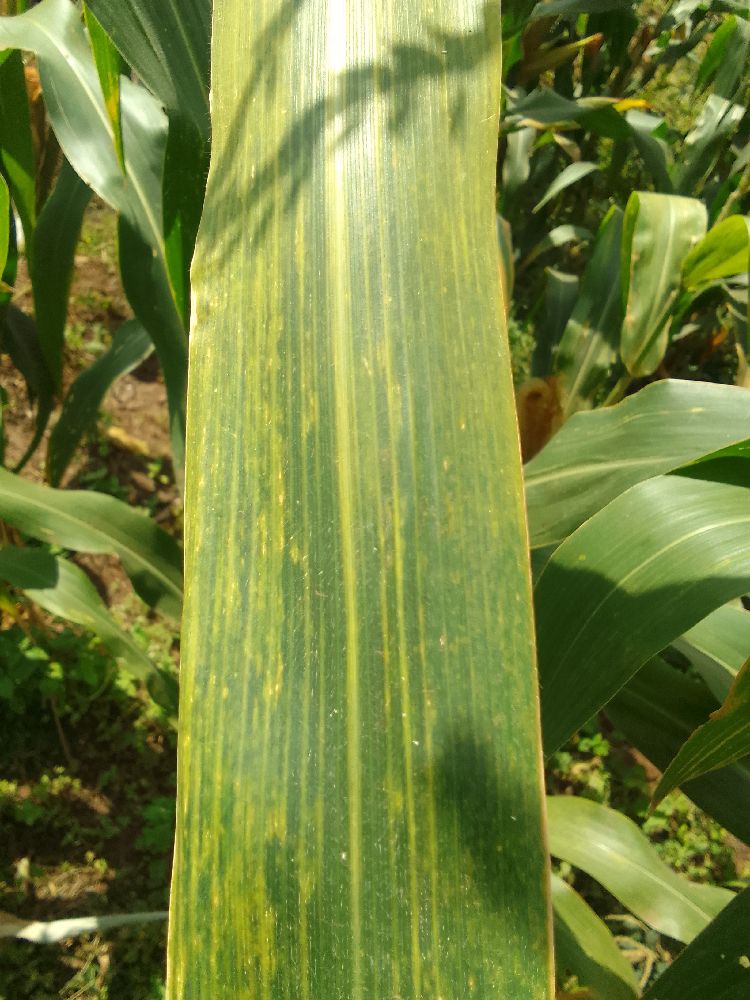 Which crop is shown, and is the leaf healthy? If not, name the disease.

maize, maize lethal necrosis
